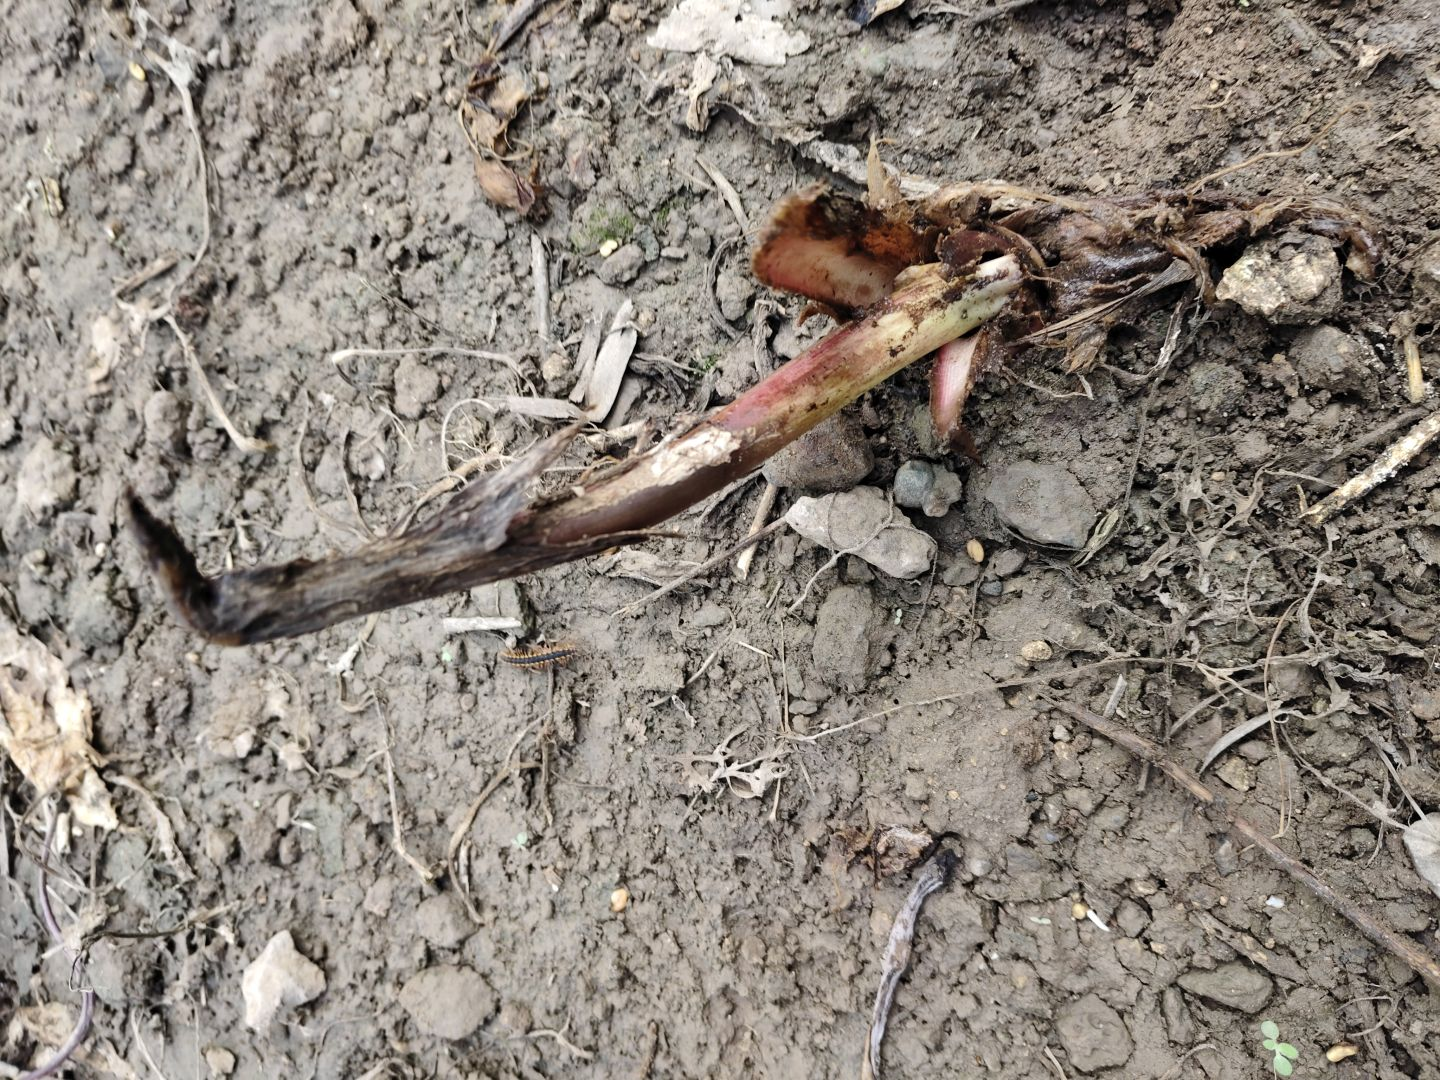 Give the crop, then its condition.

taro, root rot
